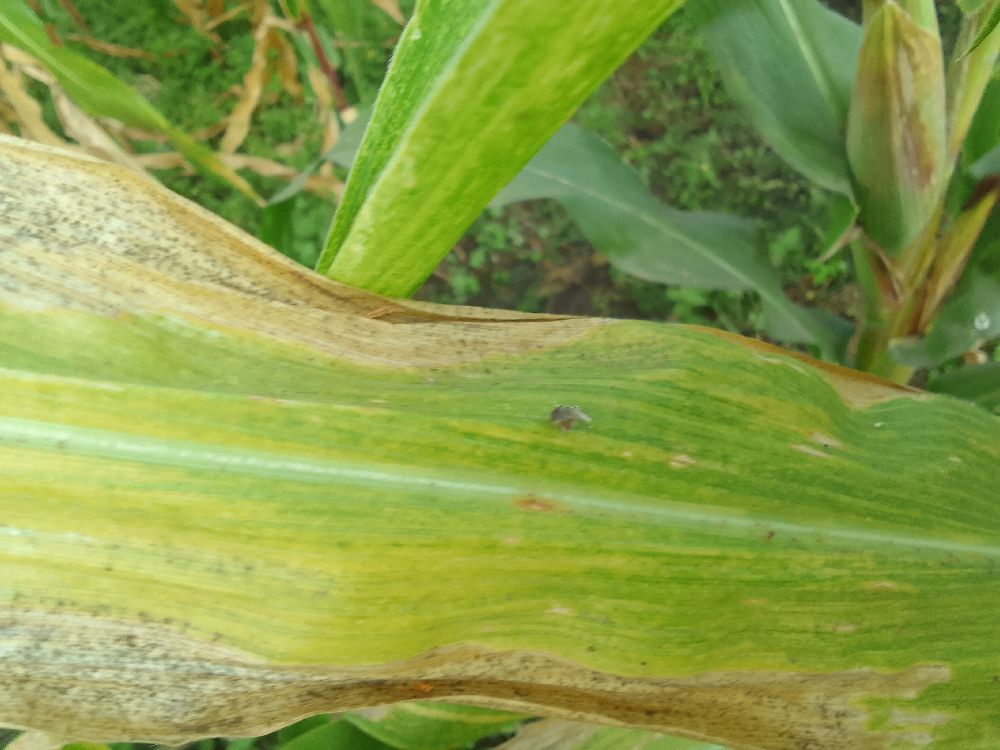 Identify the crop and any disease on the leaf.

maize, maize lethal necrosis
